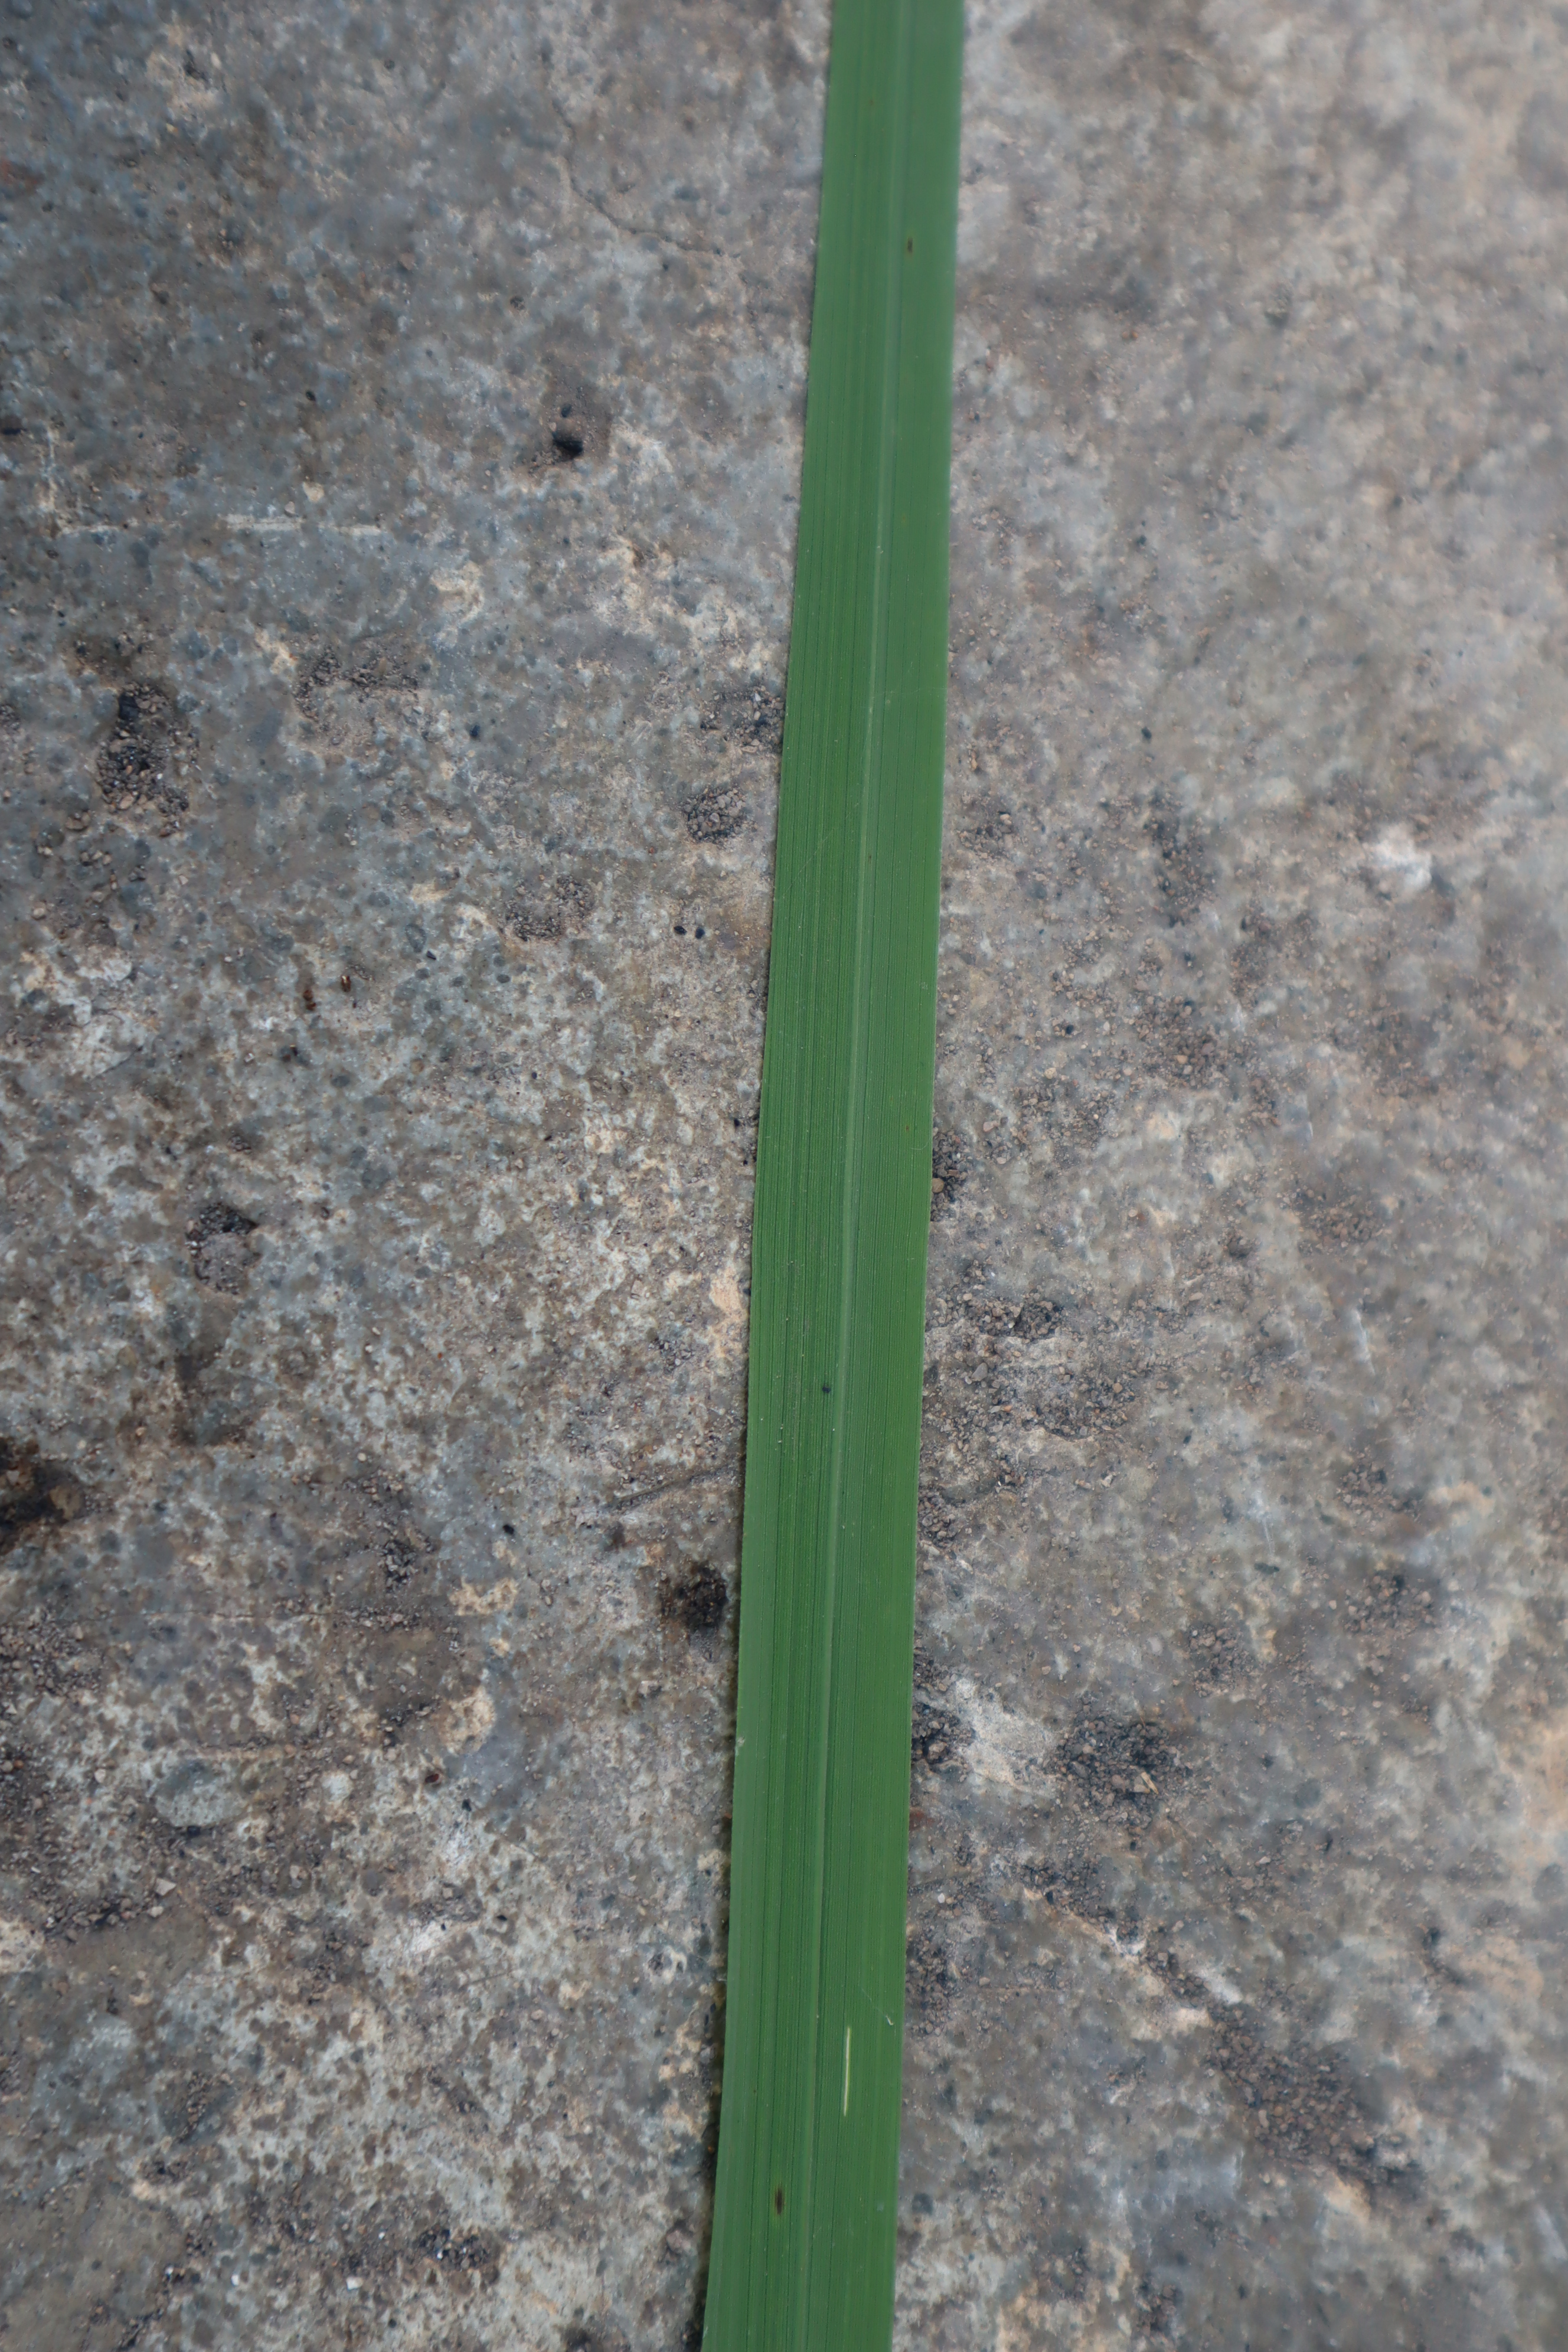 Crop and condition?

rice, healthy leaves
